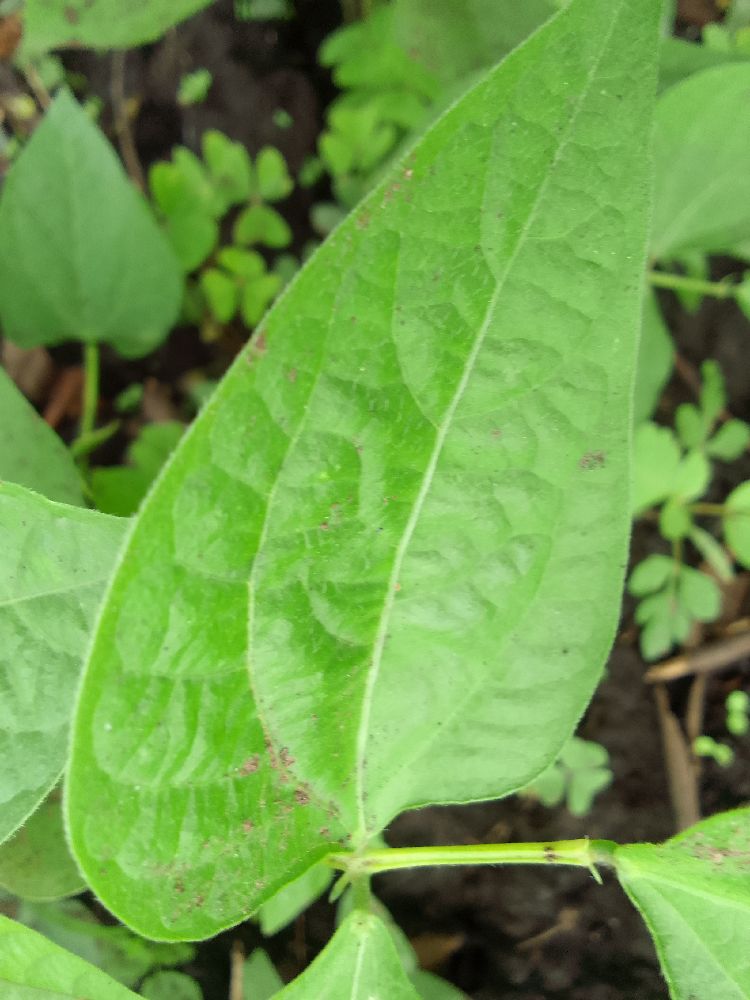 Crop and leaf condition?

common bean, healthy
